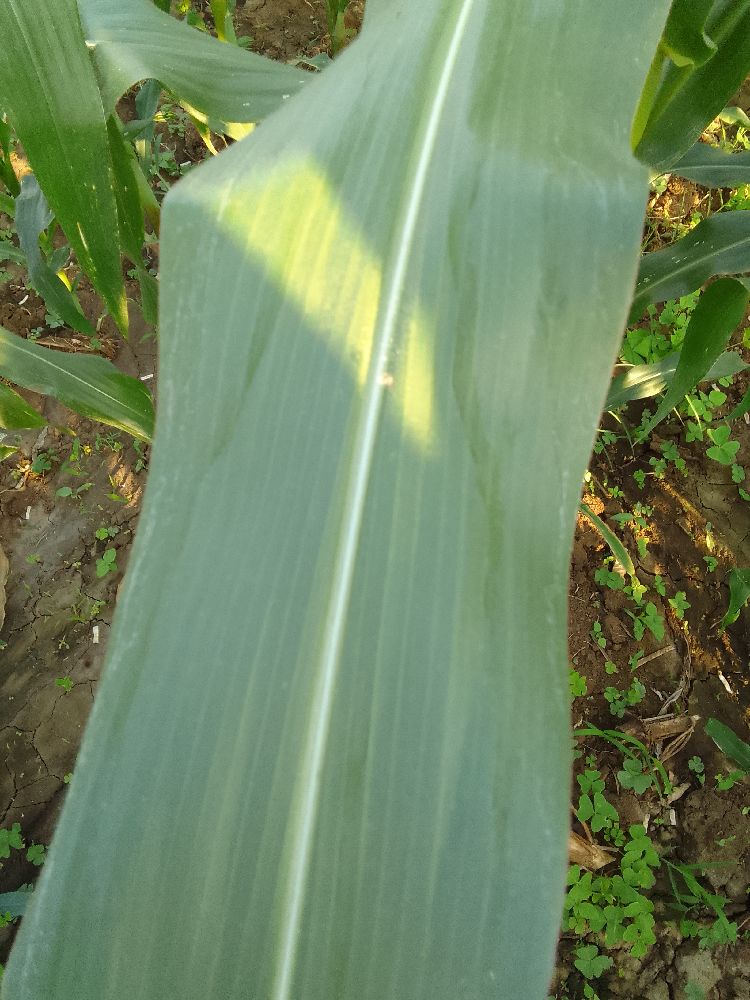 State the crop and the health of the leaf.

maize, healthy
